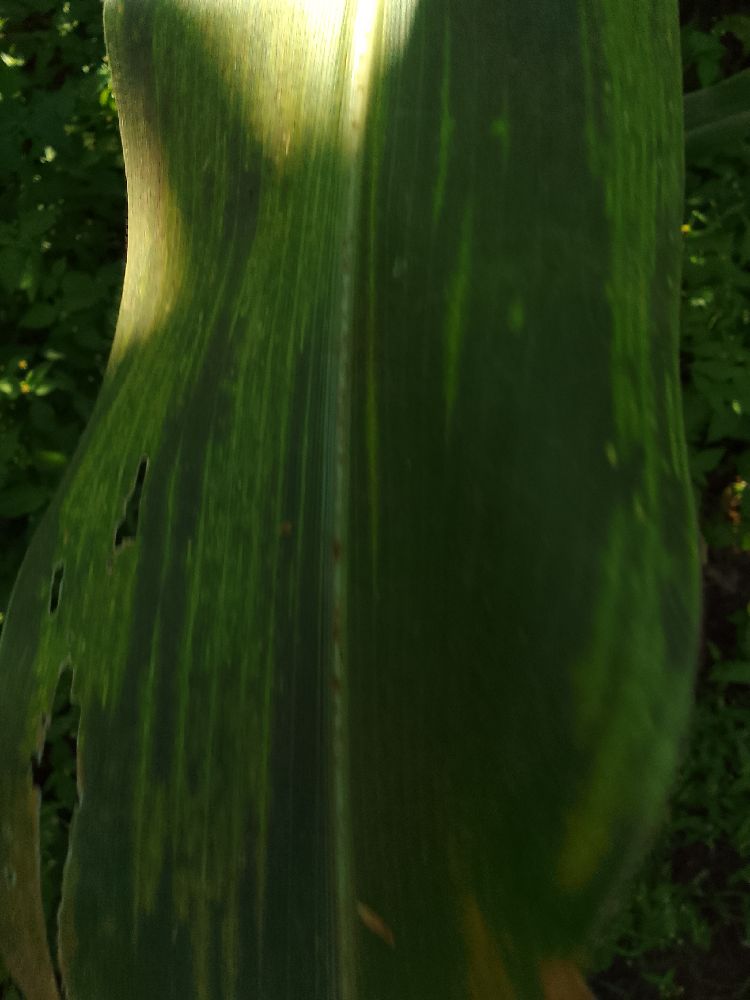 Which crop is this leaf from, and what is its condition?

maize, maize lethal necrosis
